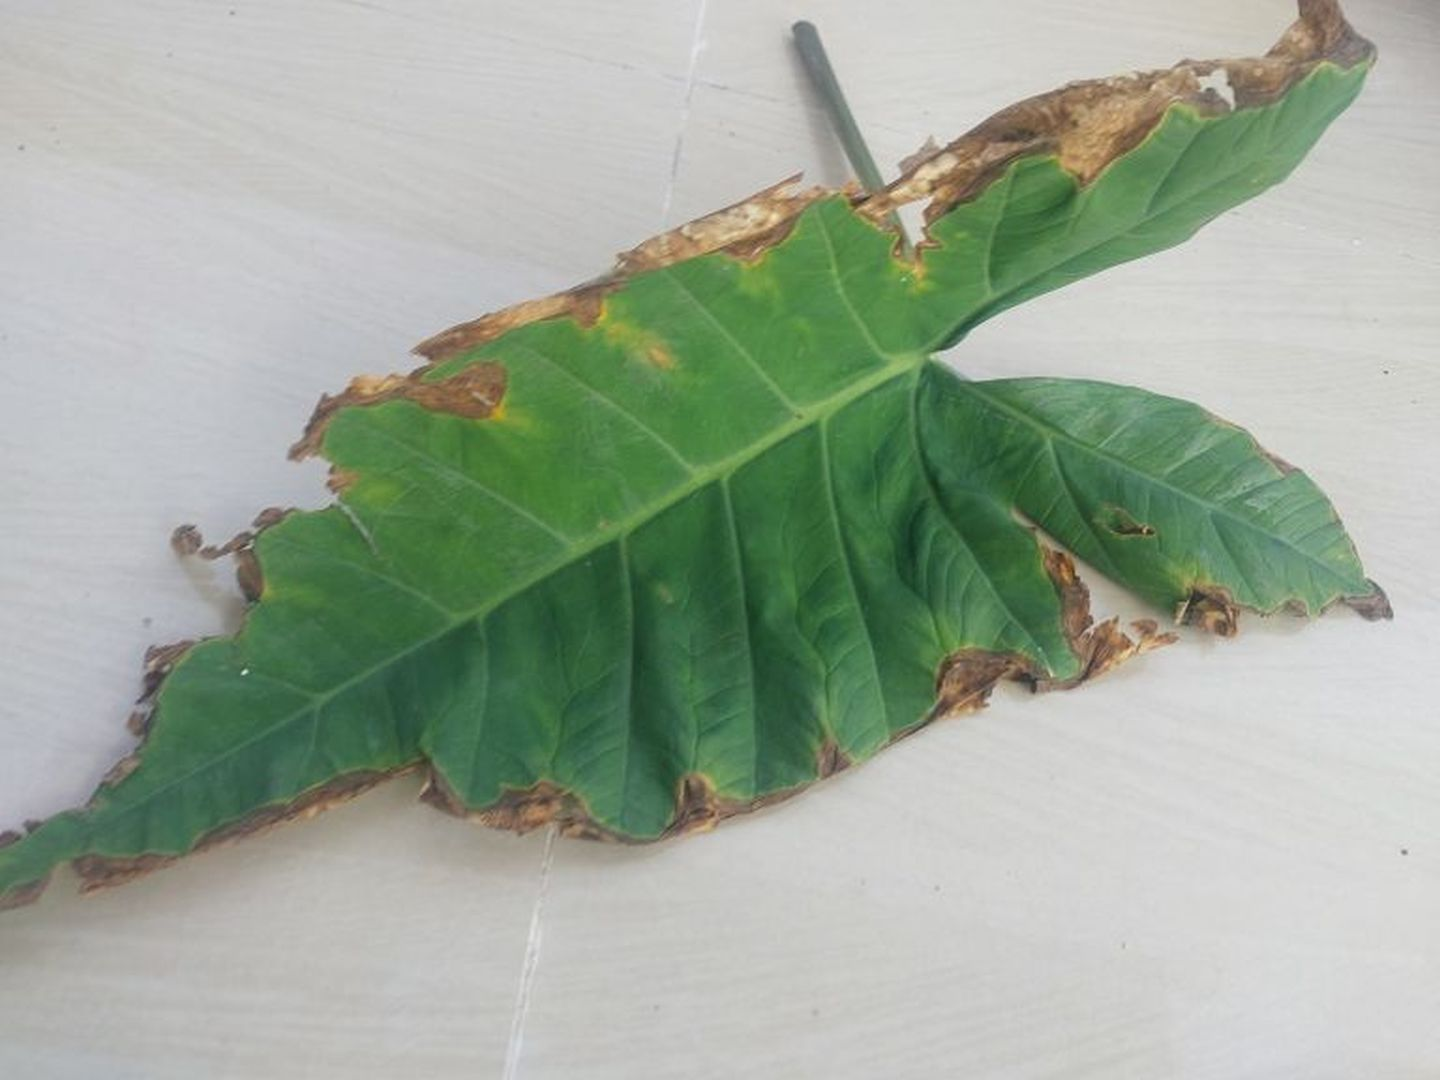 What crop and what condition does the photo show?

taro, leaf blight
